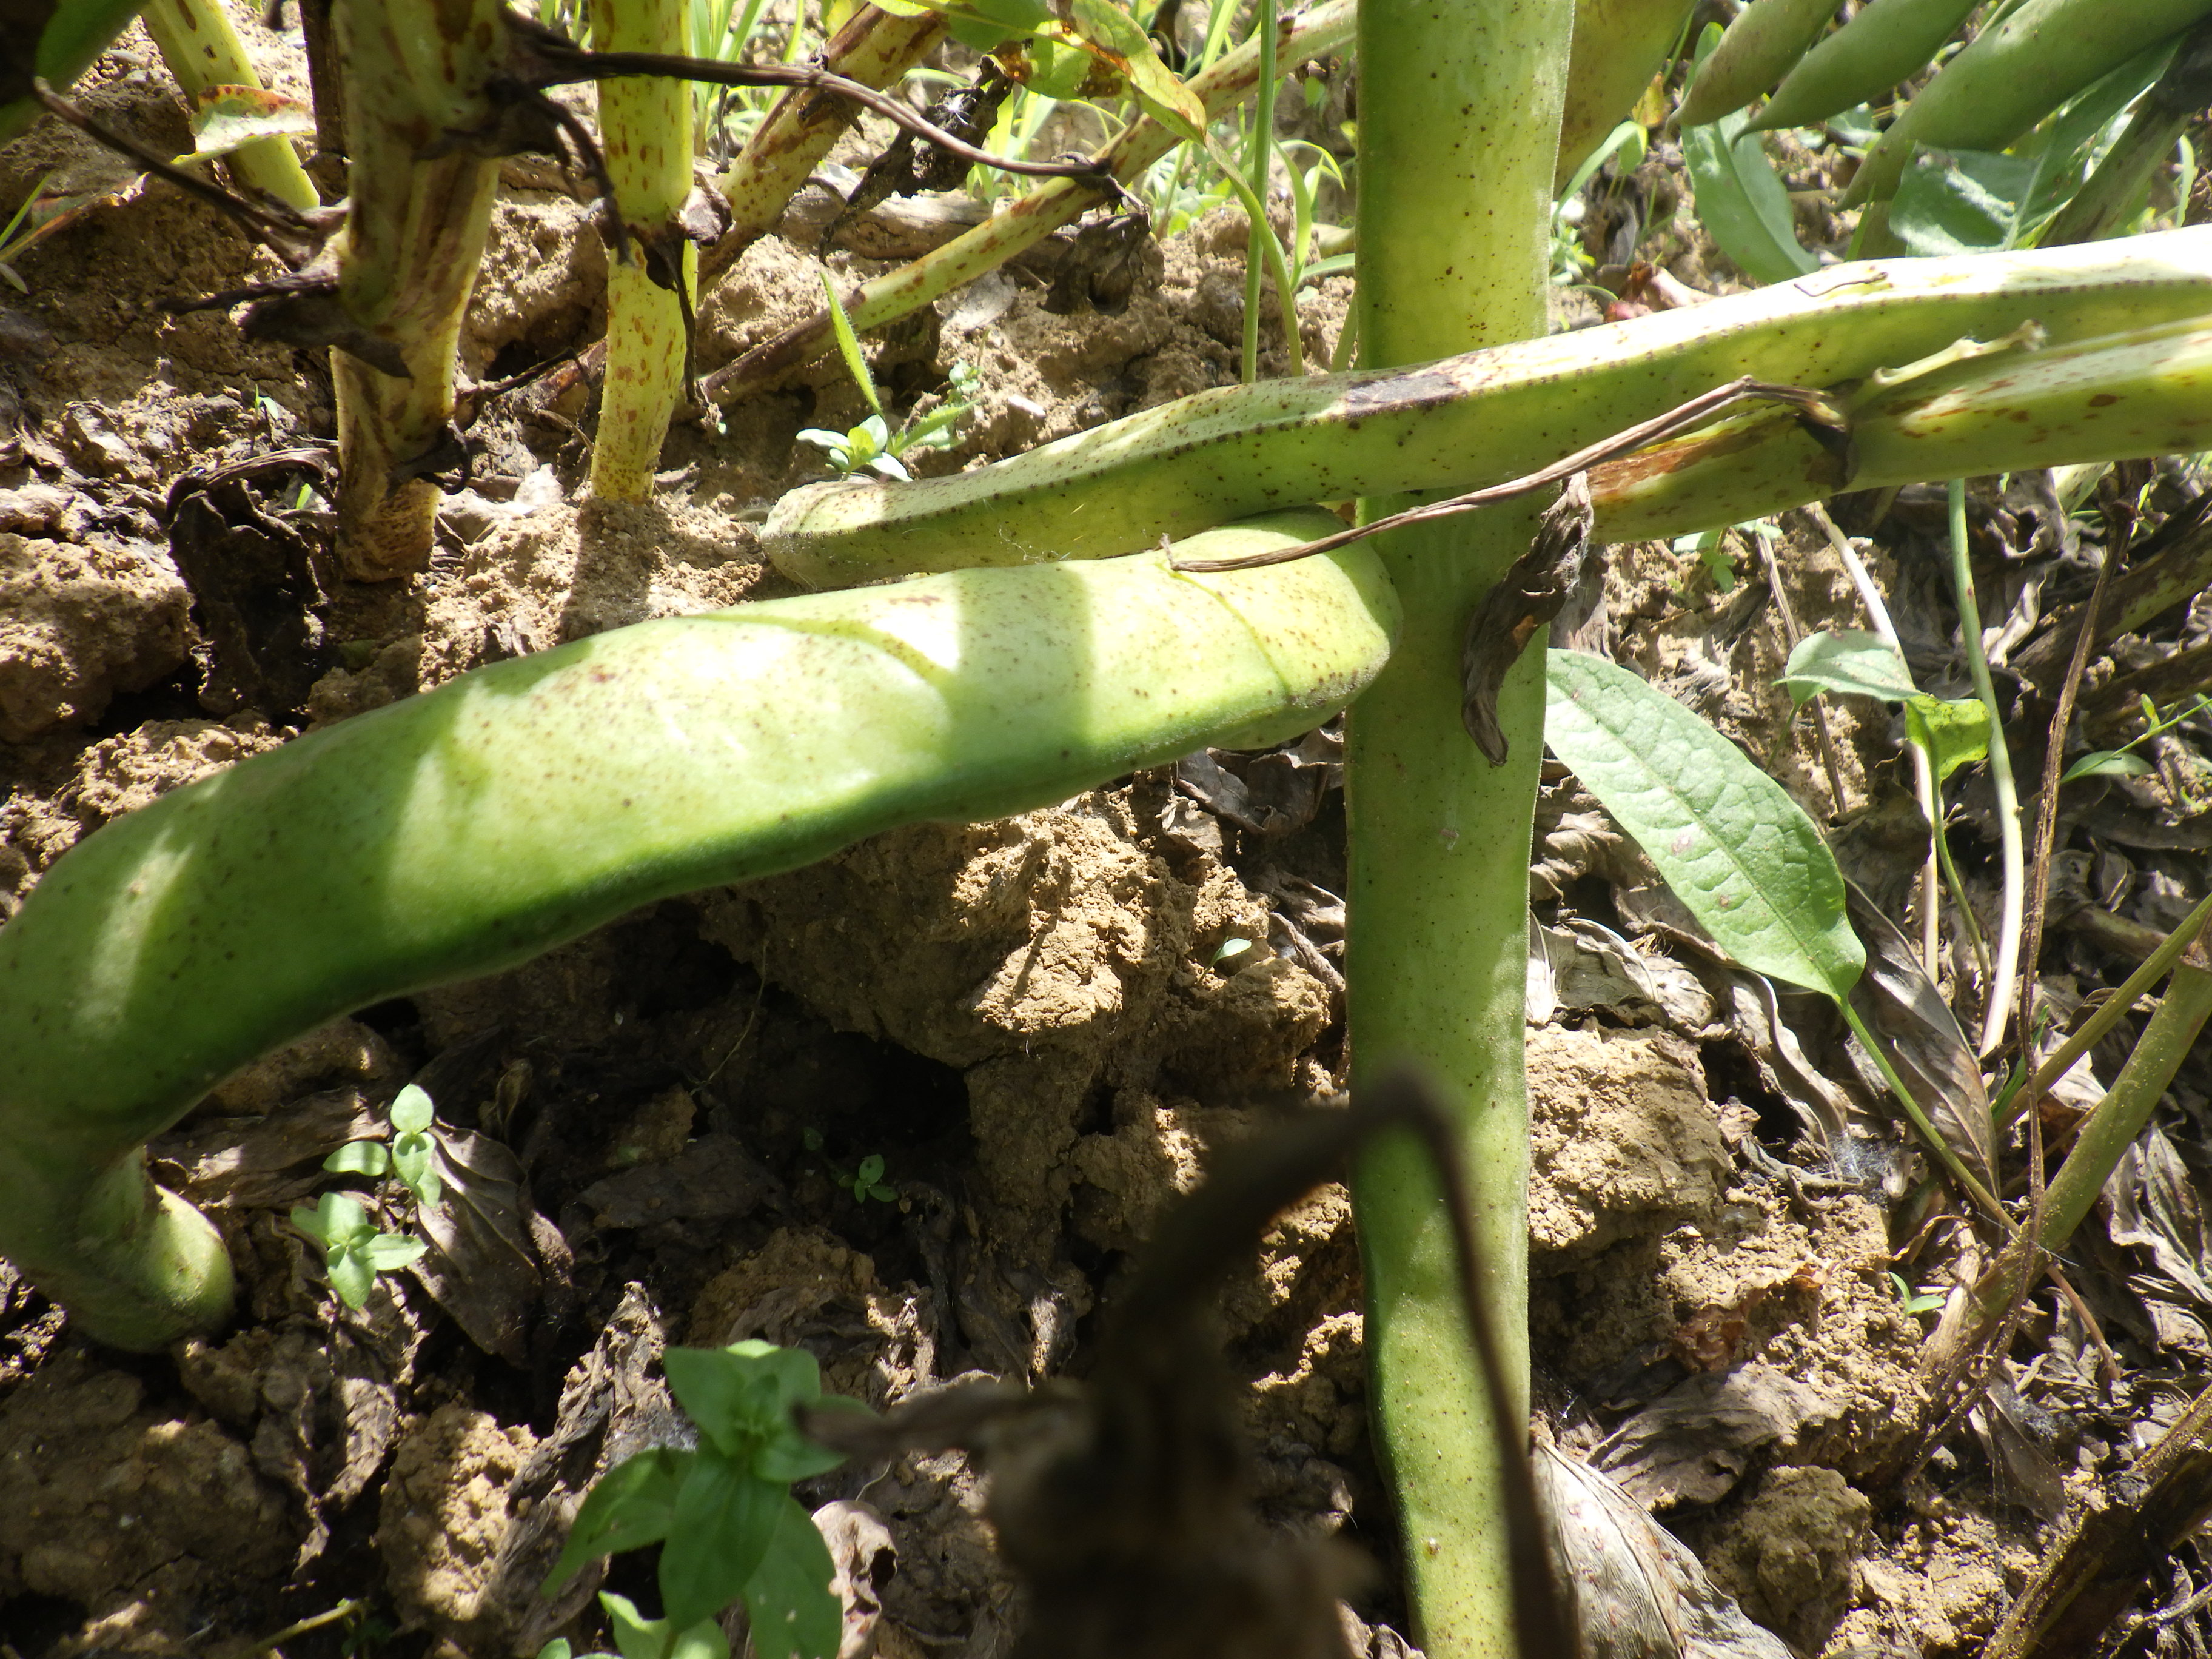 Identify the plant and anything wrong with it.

faba bean, chocolate spot, rust
